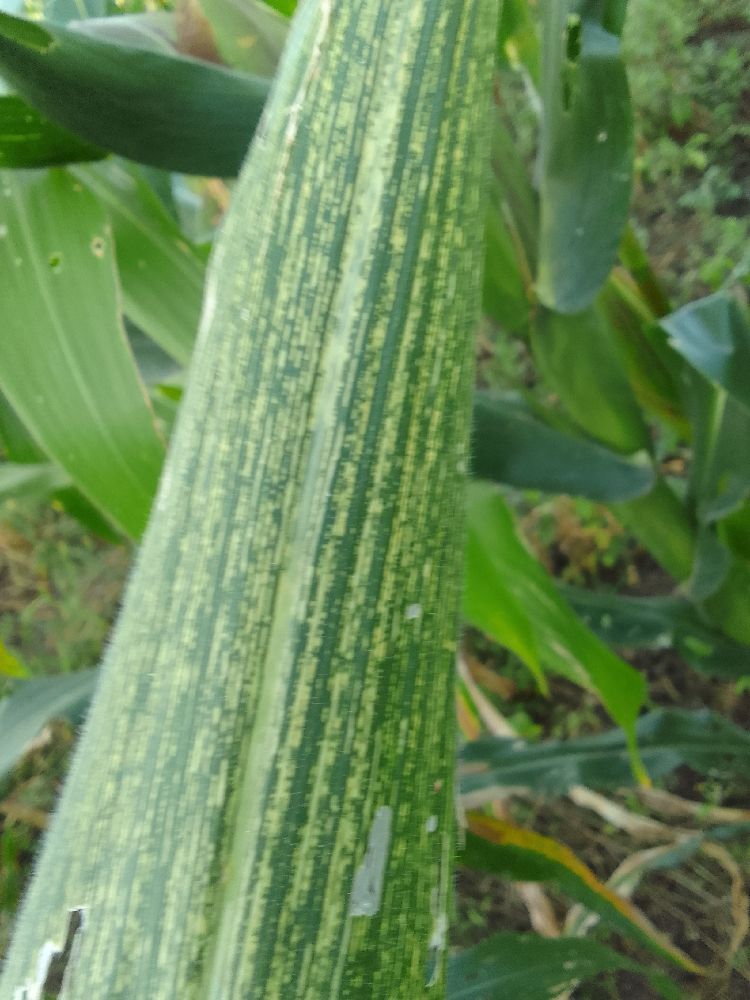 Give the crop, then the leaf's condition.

maize, maize streak virus
